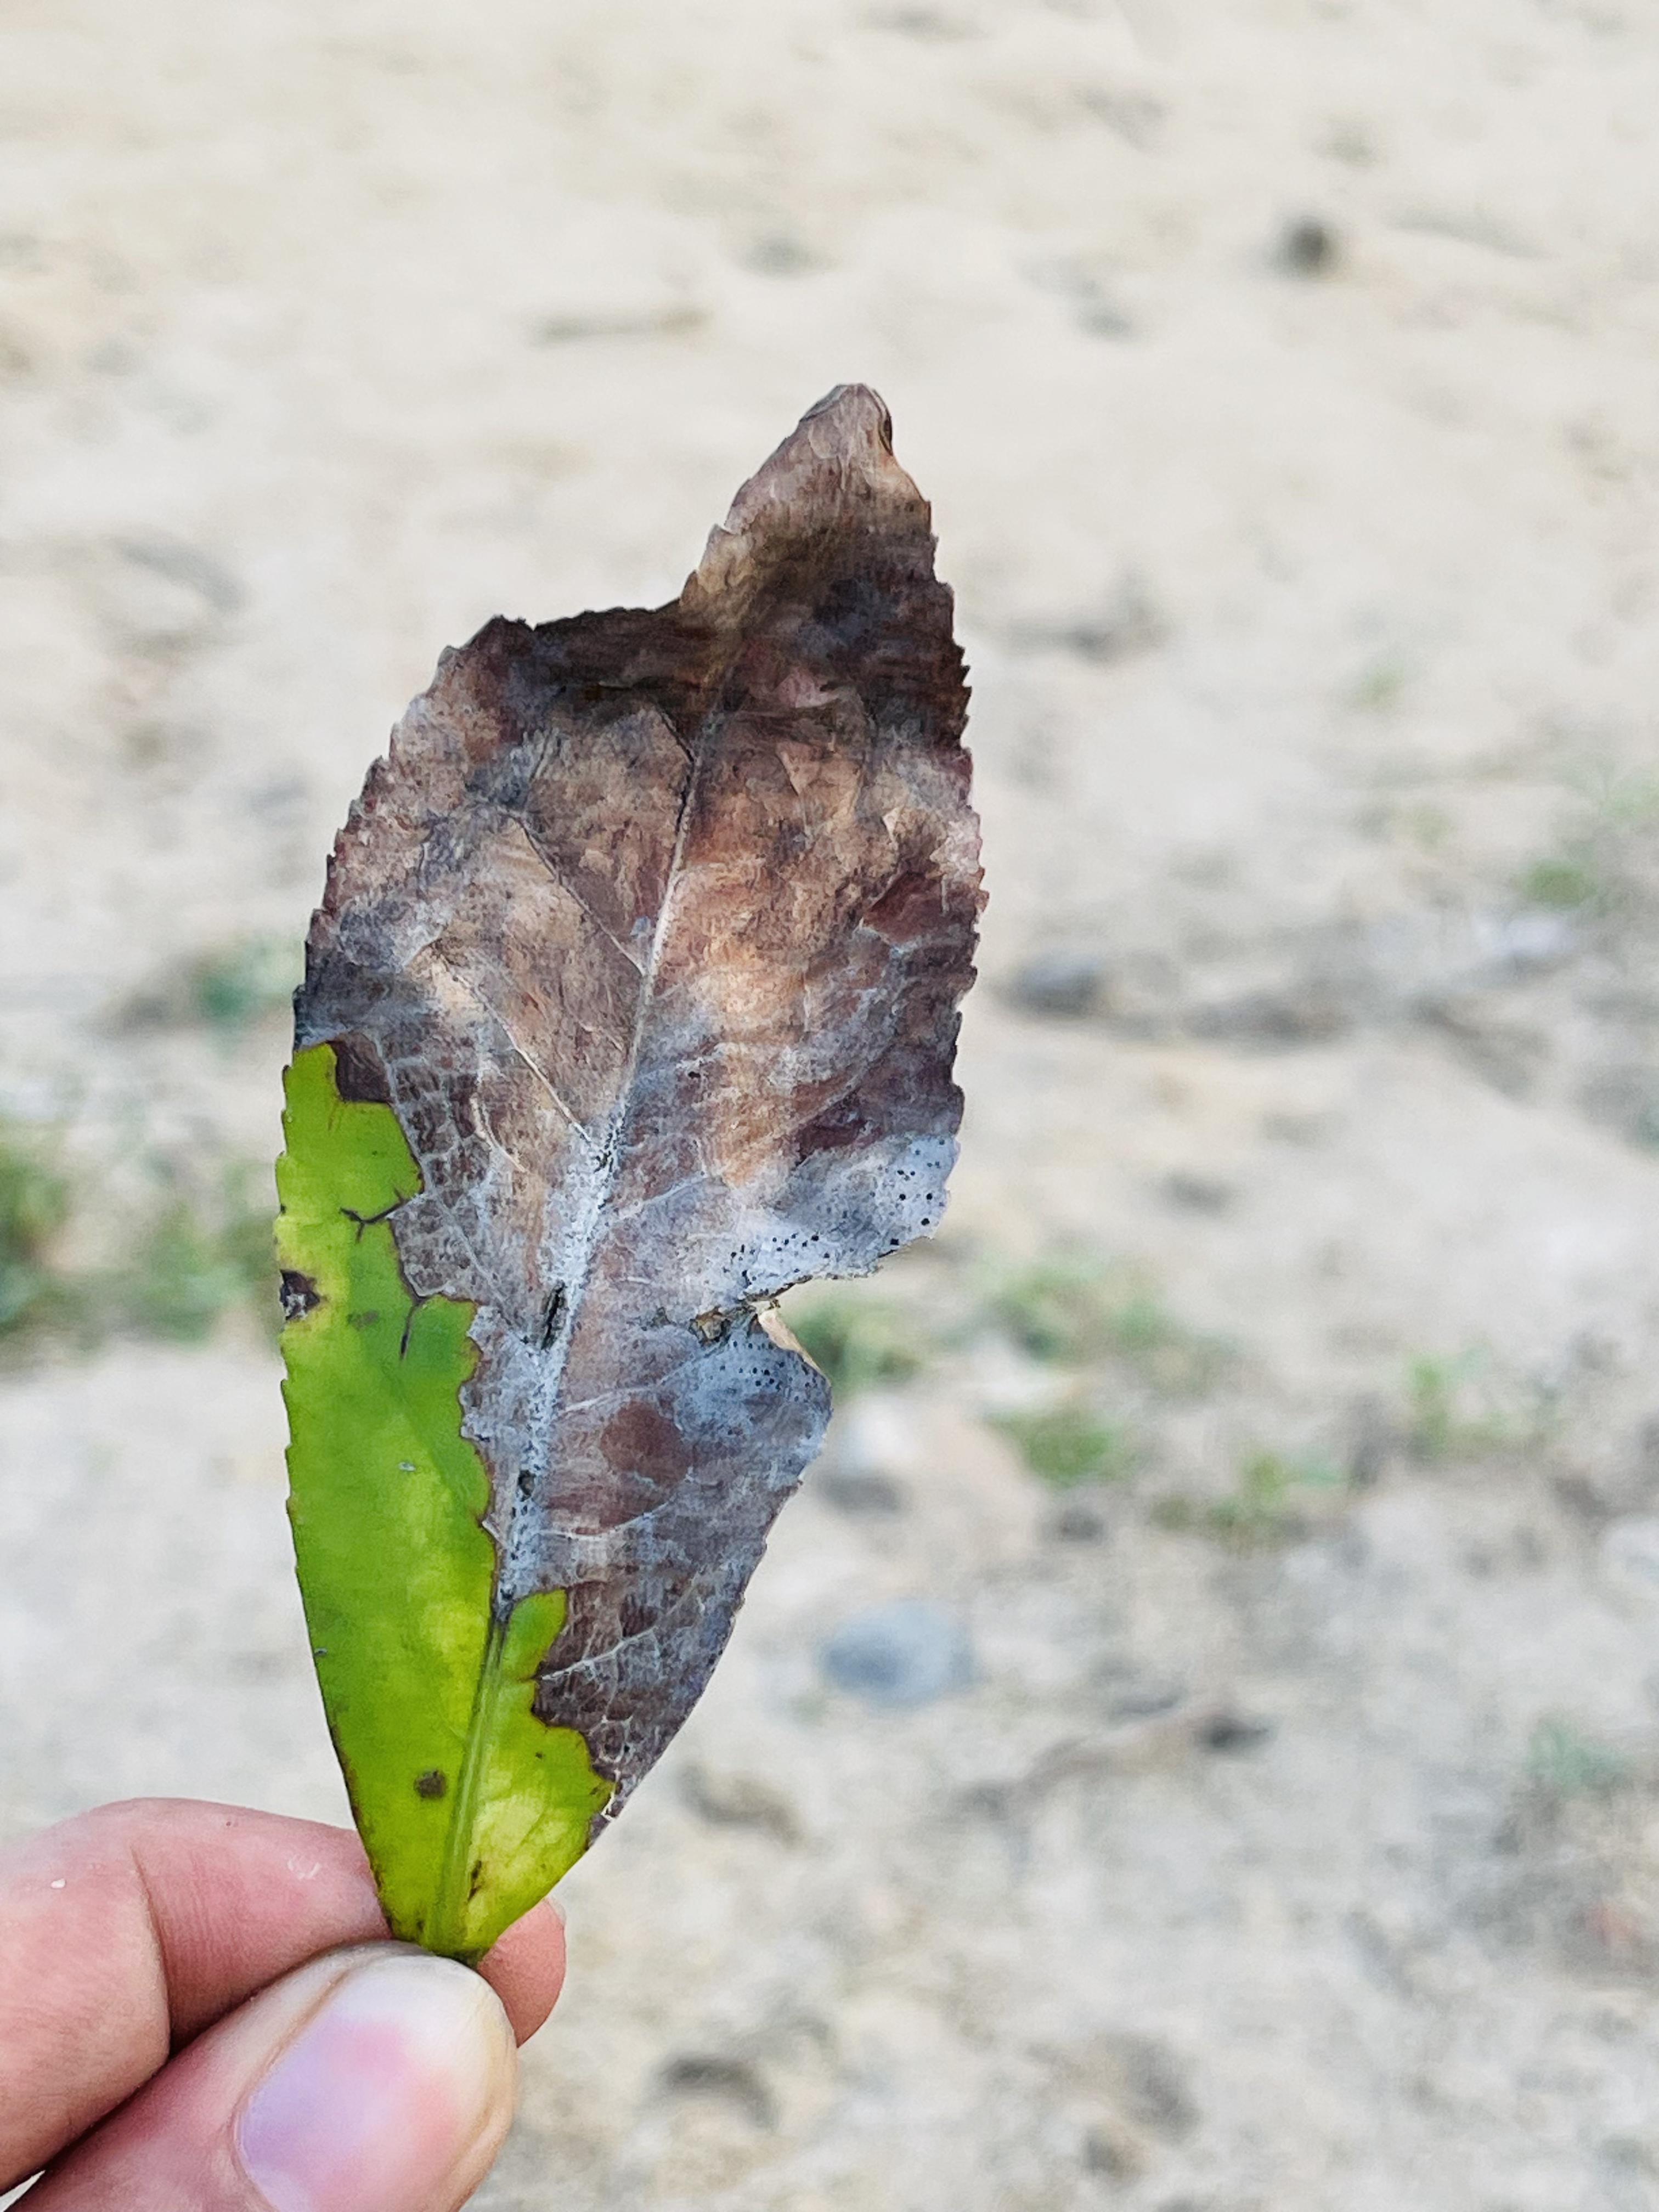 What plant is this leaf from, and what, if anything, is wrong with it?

tea, blight
